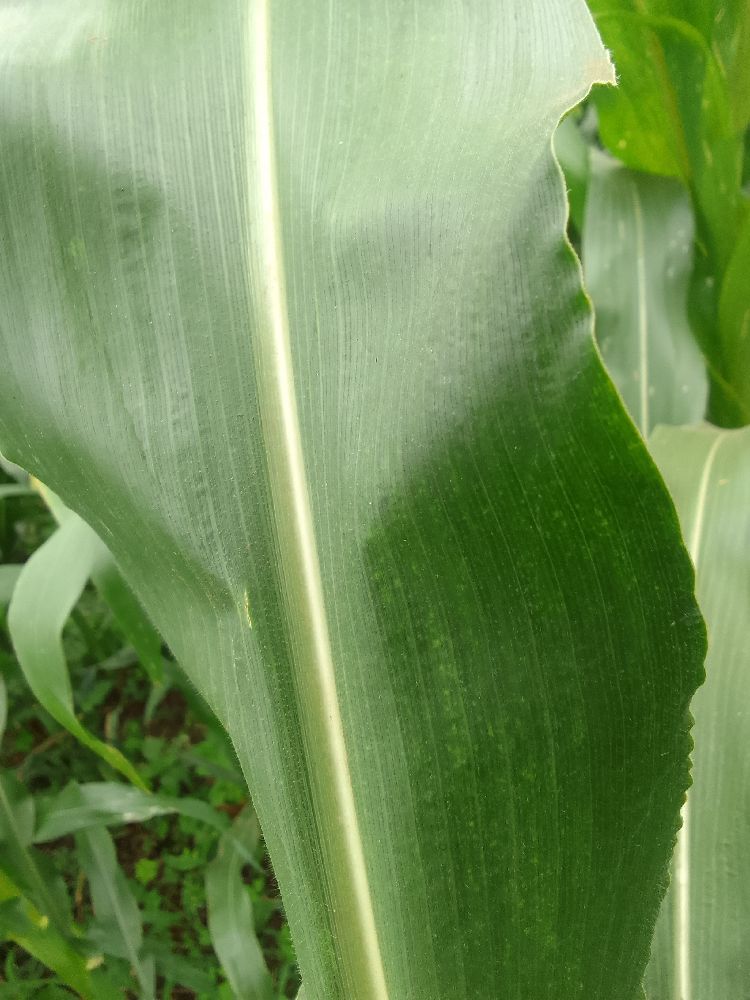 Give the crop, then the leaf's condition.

maize, healthy
